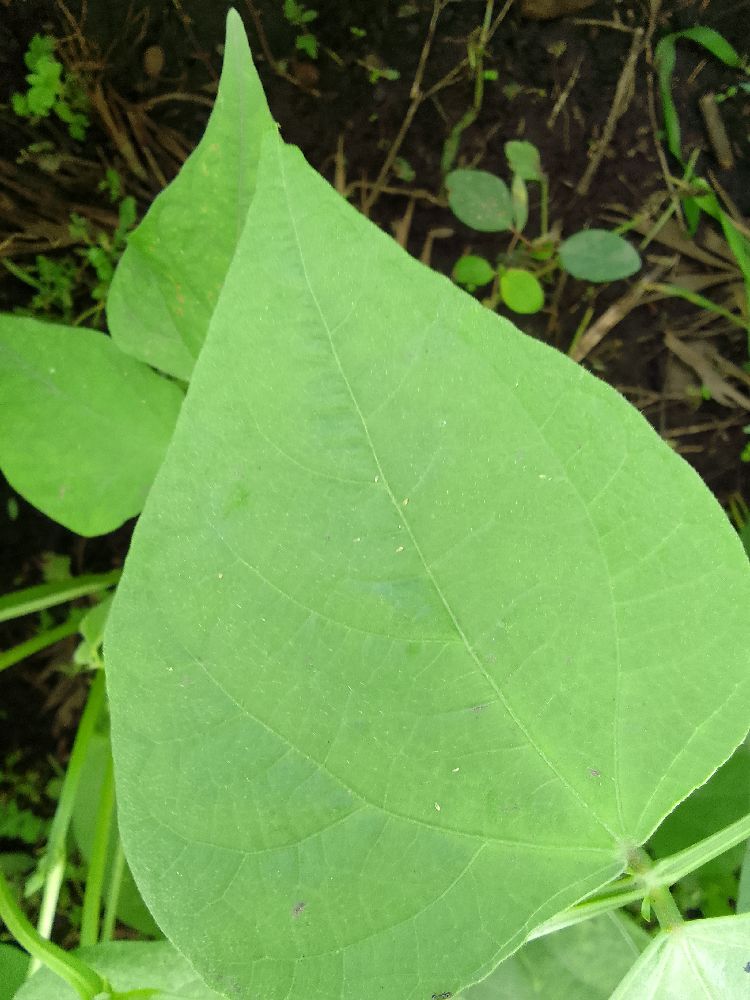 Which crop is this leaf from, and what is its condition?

common bean, healthy
